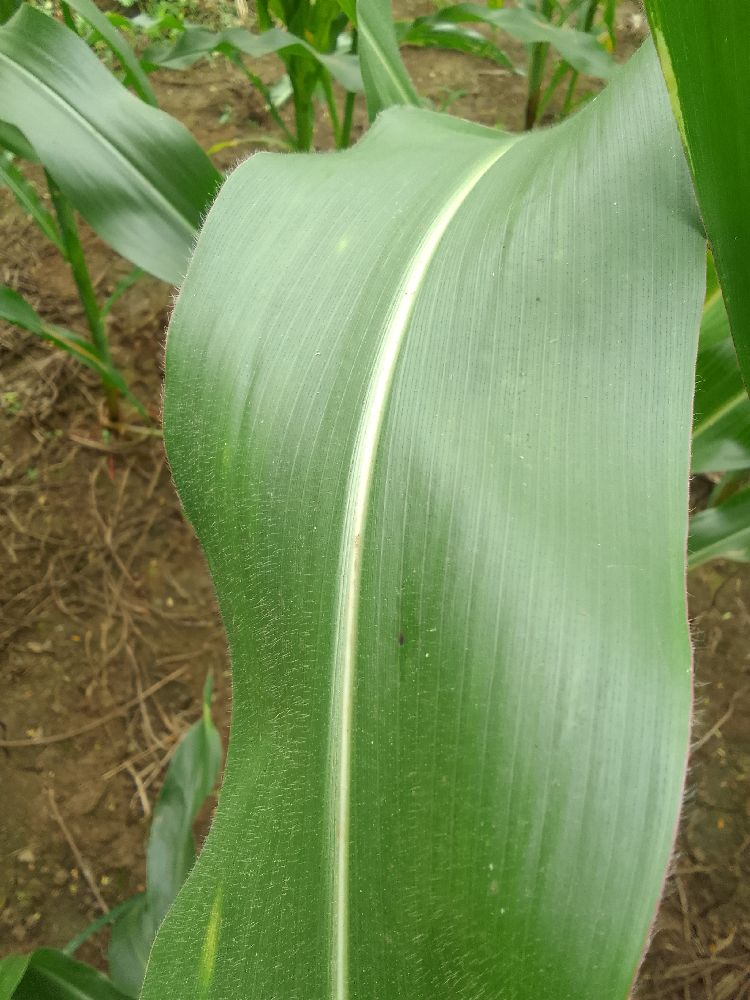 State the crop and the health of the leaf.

maize, healthy
